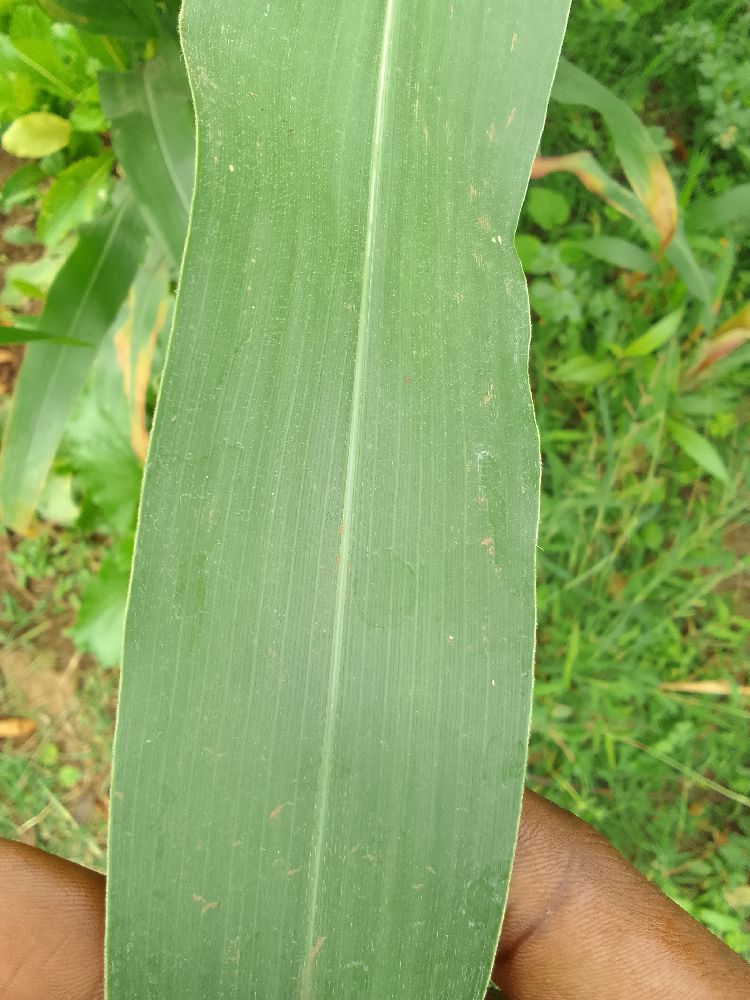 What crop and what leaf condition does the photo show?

maize, healthy
